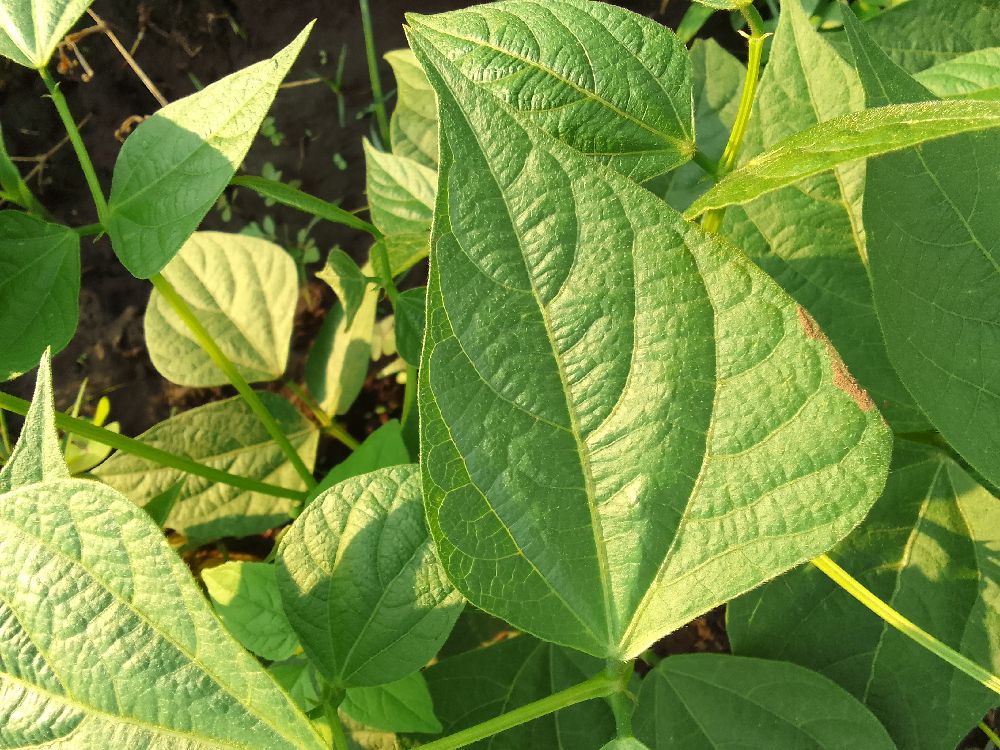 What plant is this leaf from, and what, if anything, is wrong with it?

common bean, healthy
